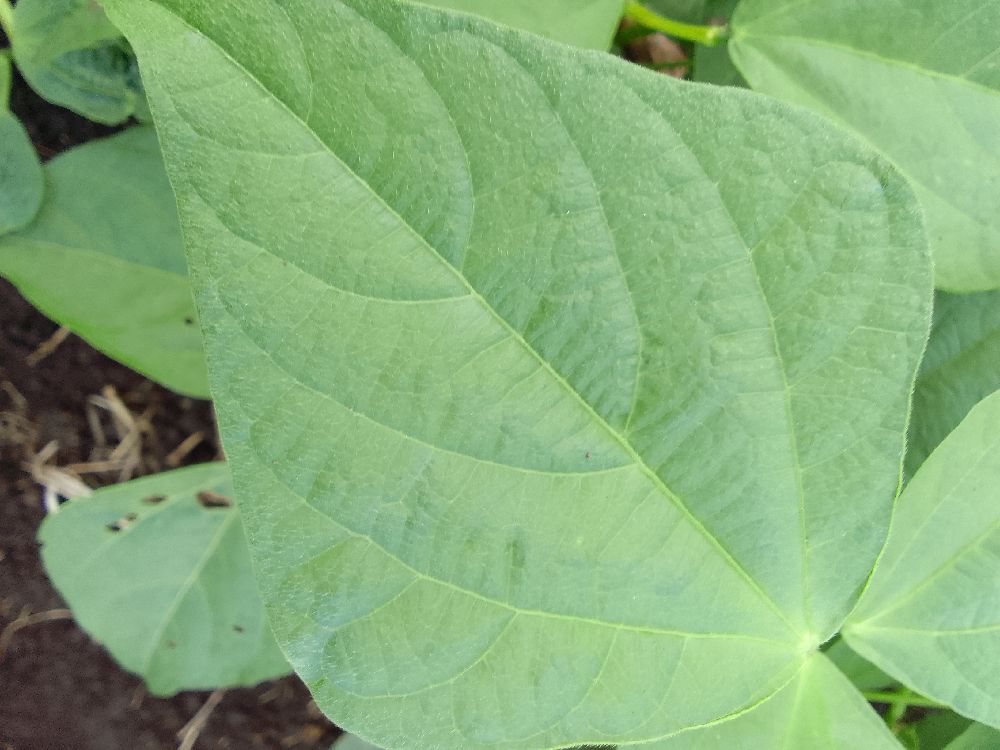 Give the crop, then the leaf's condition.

common bean, healthy
